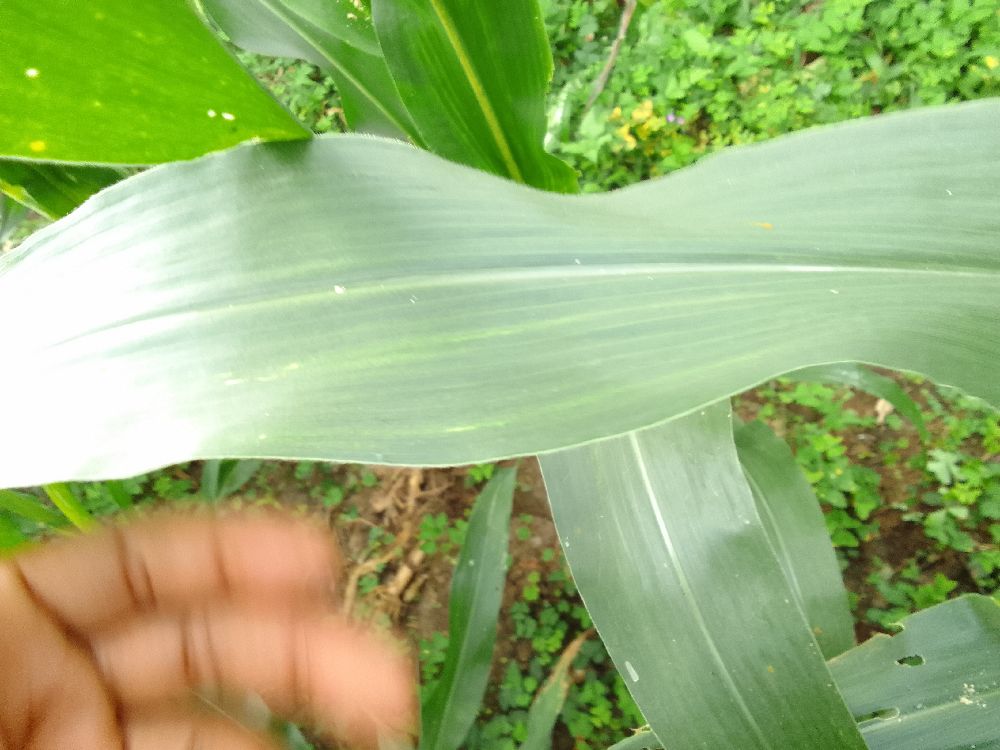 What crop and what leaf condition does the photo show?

maize, healthy
